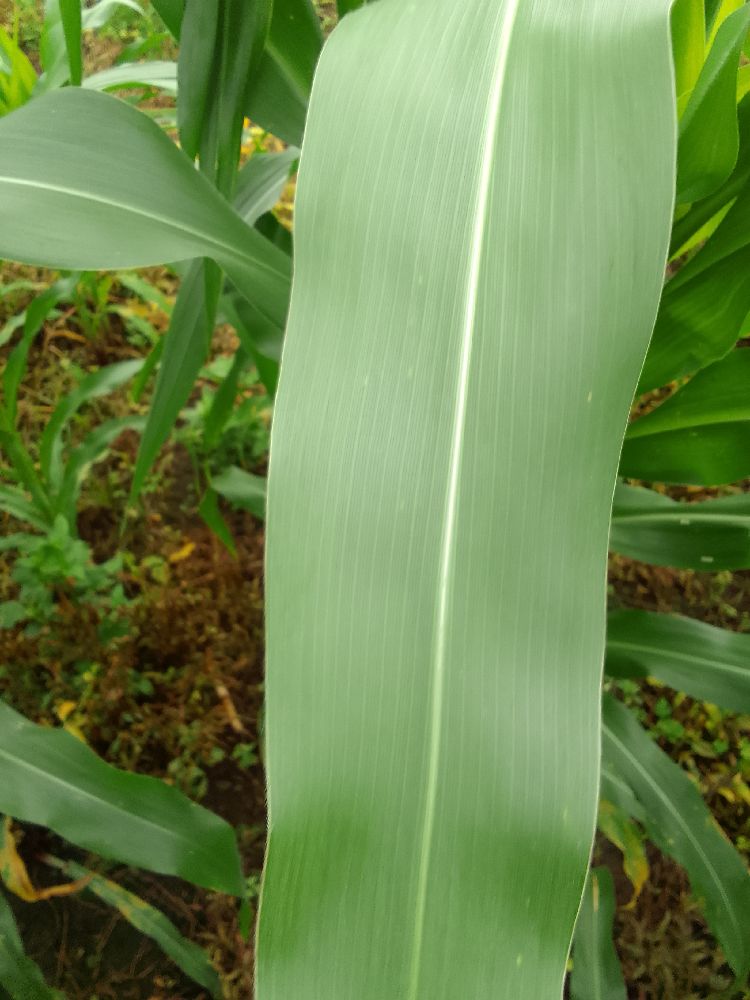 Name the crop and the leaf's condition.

maize, healthy
